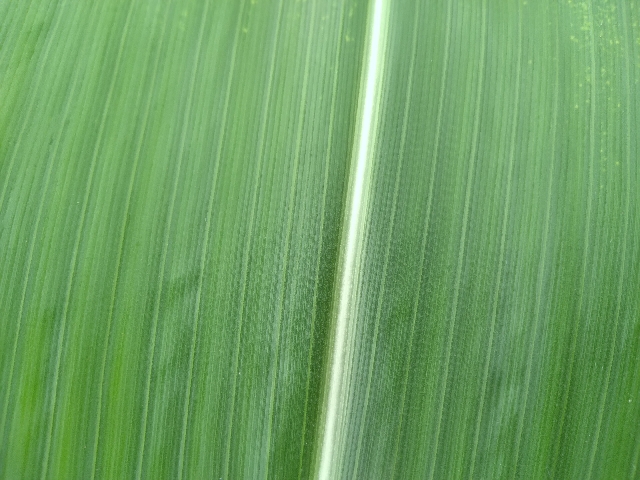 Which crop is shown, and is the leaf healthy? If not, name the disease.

maize, healthy
